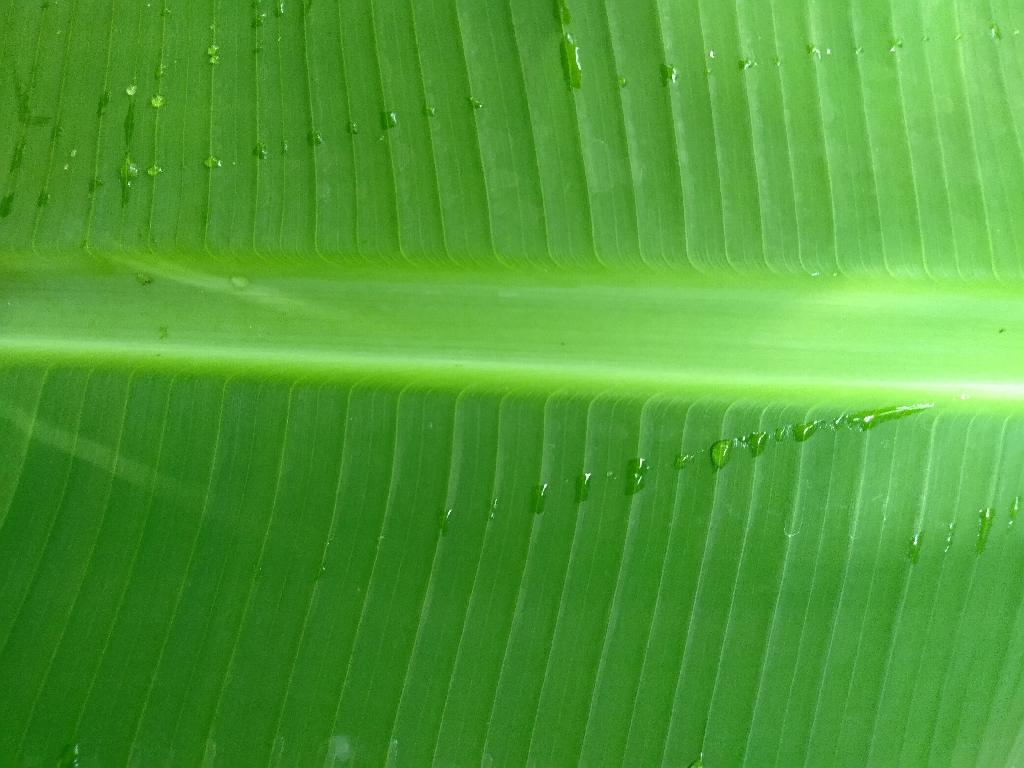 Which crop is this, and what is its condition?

banana, healthy
